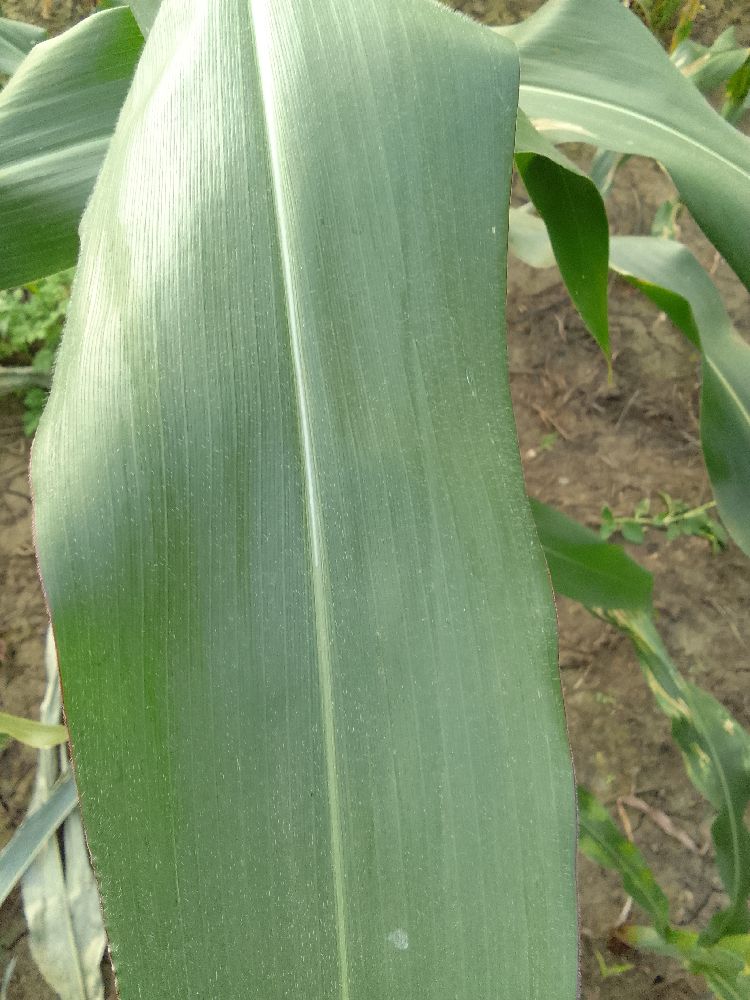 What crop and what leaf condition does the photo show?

maize, healthy
